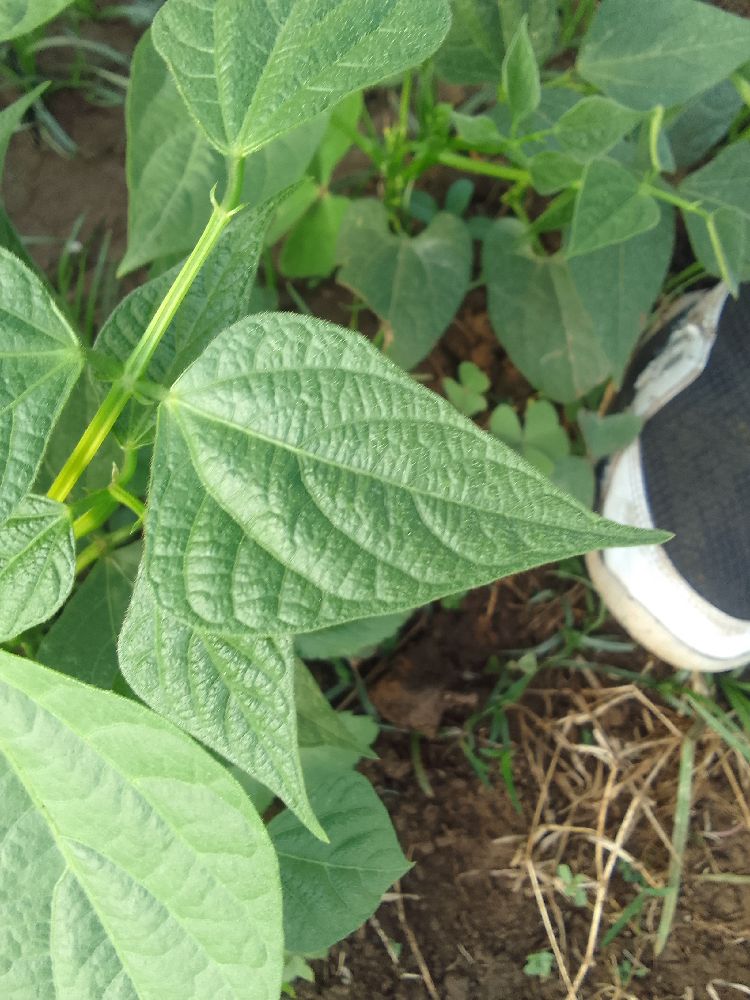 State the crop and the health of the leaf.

common bean, healthy
